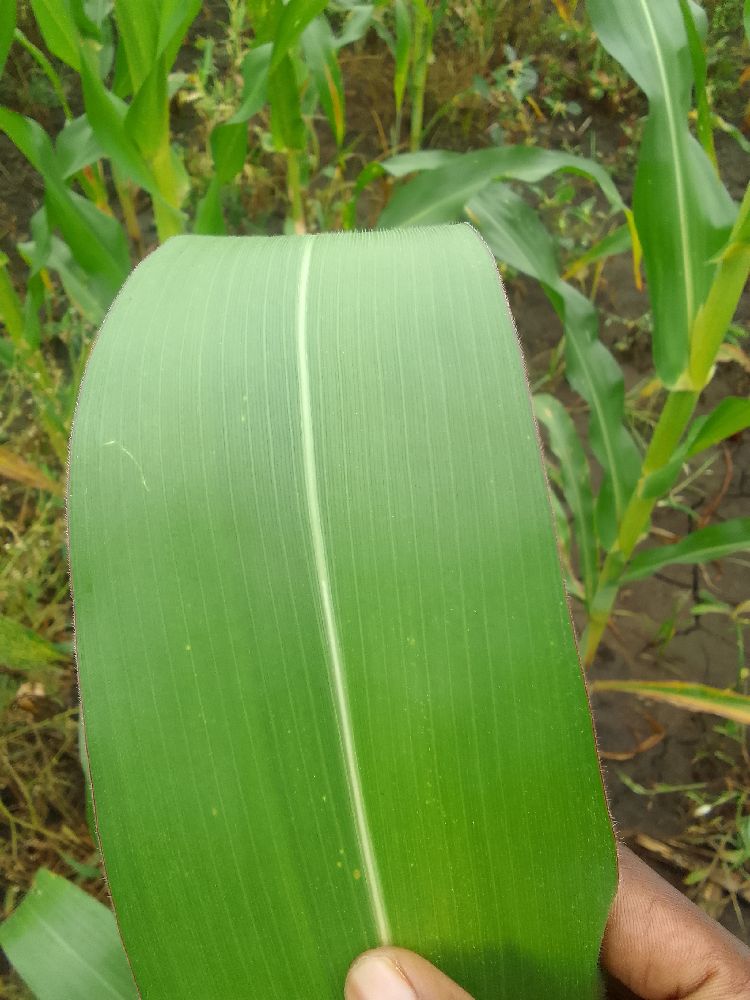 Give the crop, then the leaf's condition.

maize, healthy
